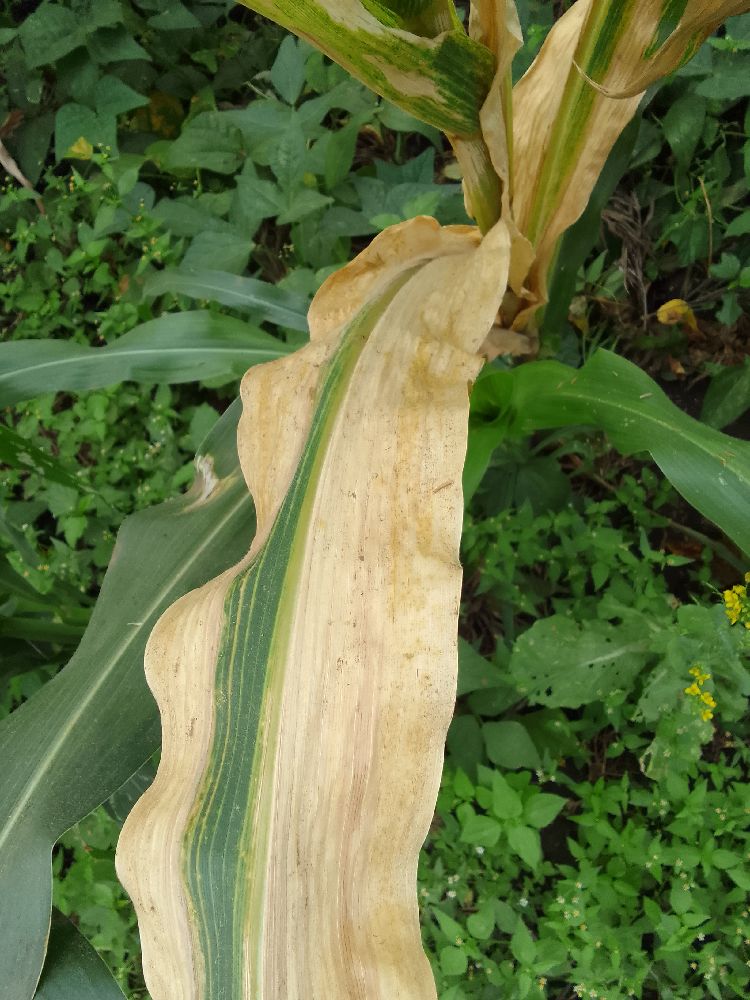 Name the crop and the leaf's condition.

maize, maize lethal necrosis
